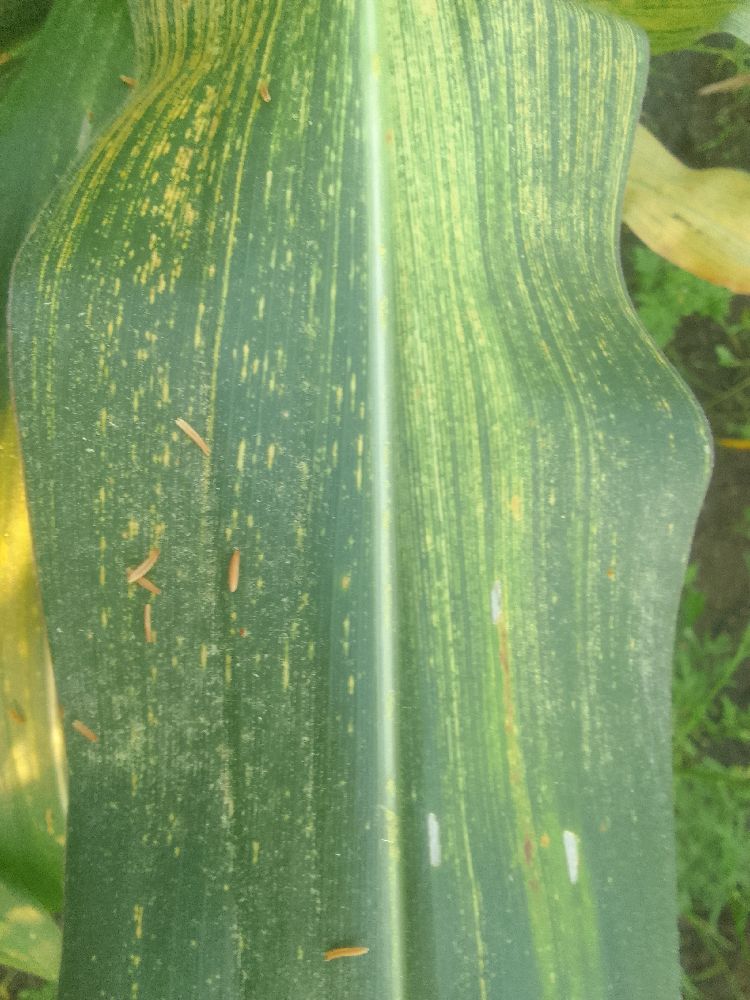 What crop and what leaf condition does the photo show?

maize, maize streak virus
